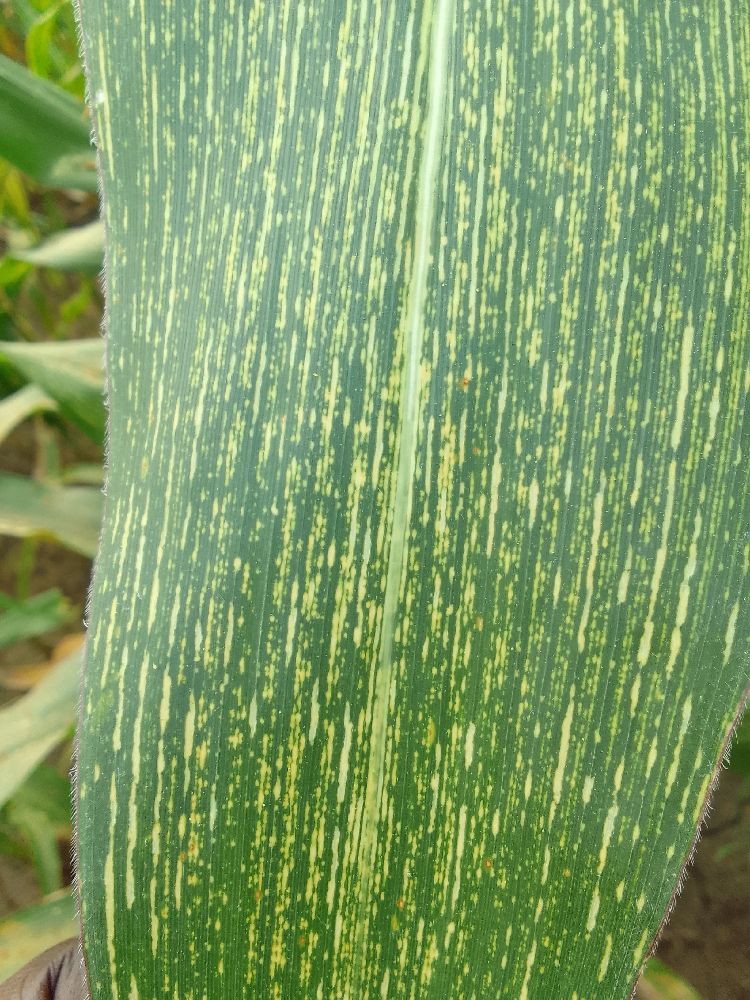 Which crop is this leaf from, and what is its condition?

maize, maize streak virus
